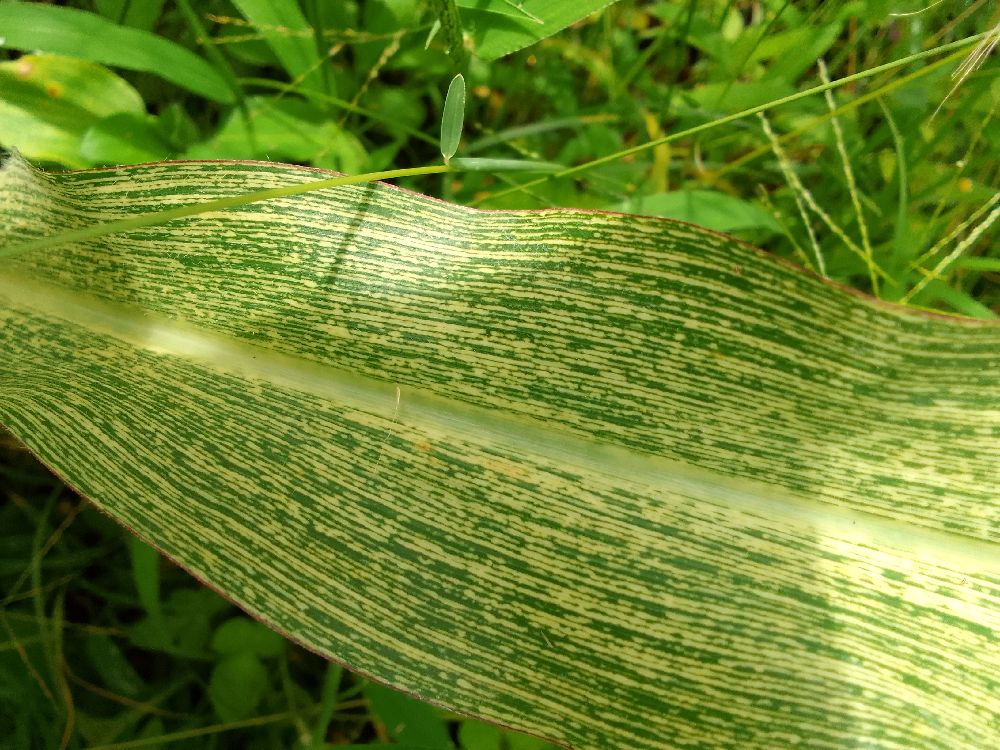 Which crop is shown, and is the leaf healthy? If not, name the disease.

maize, maize streak virus
